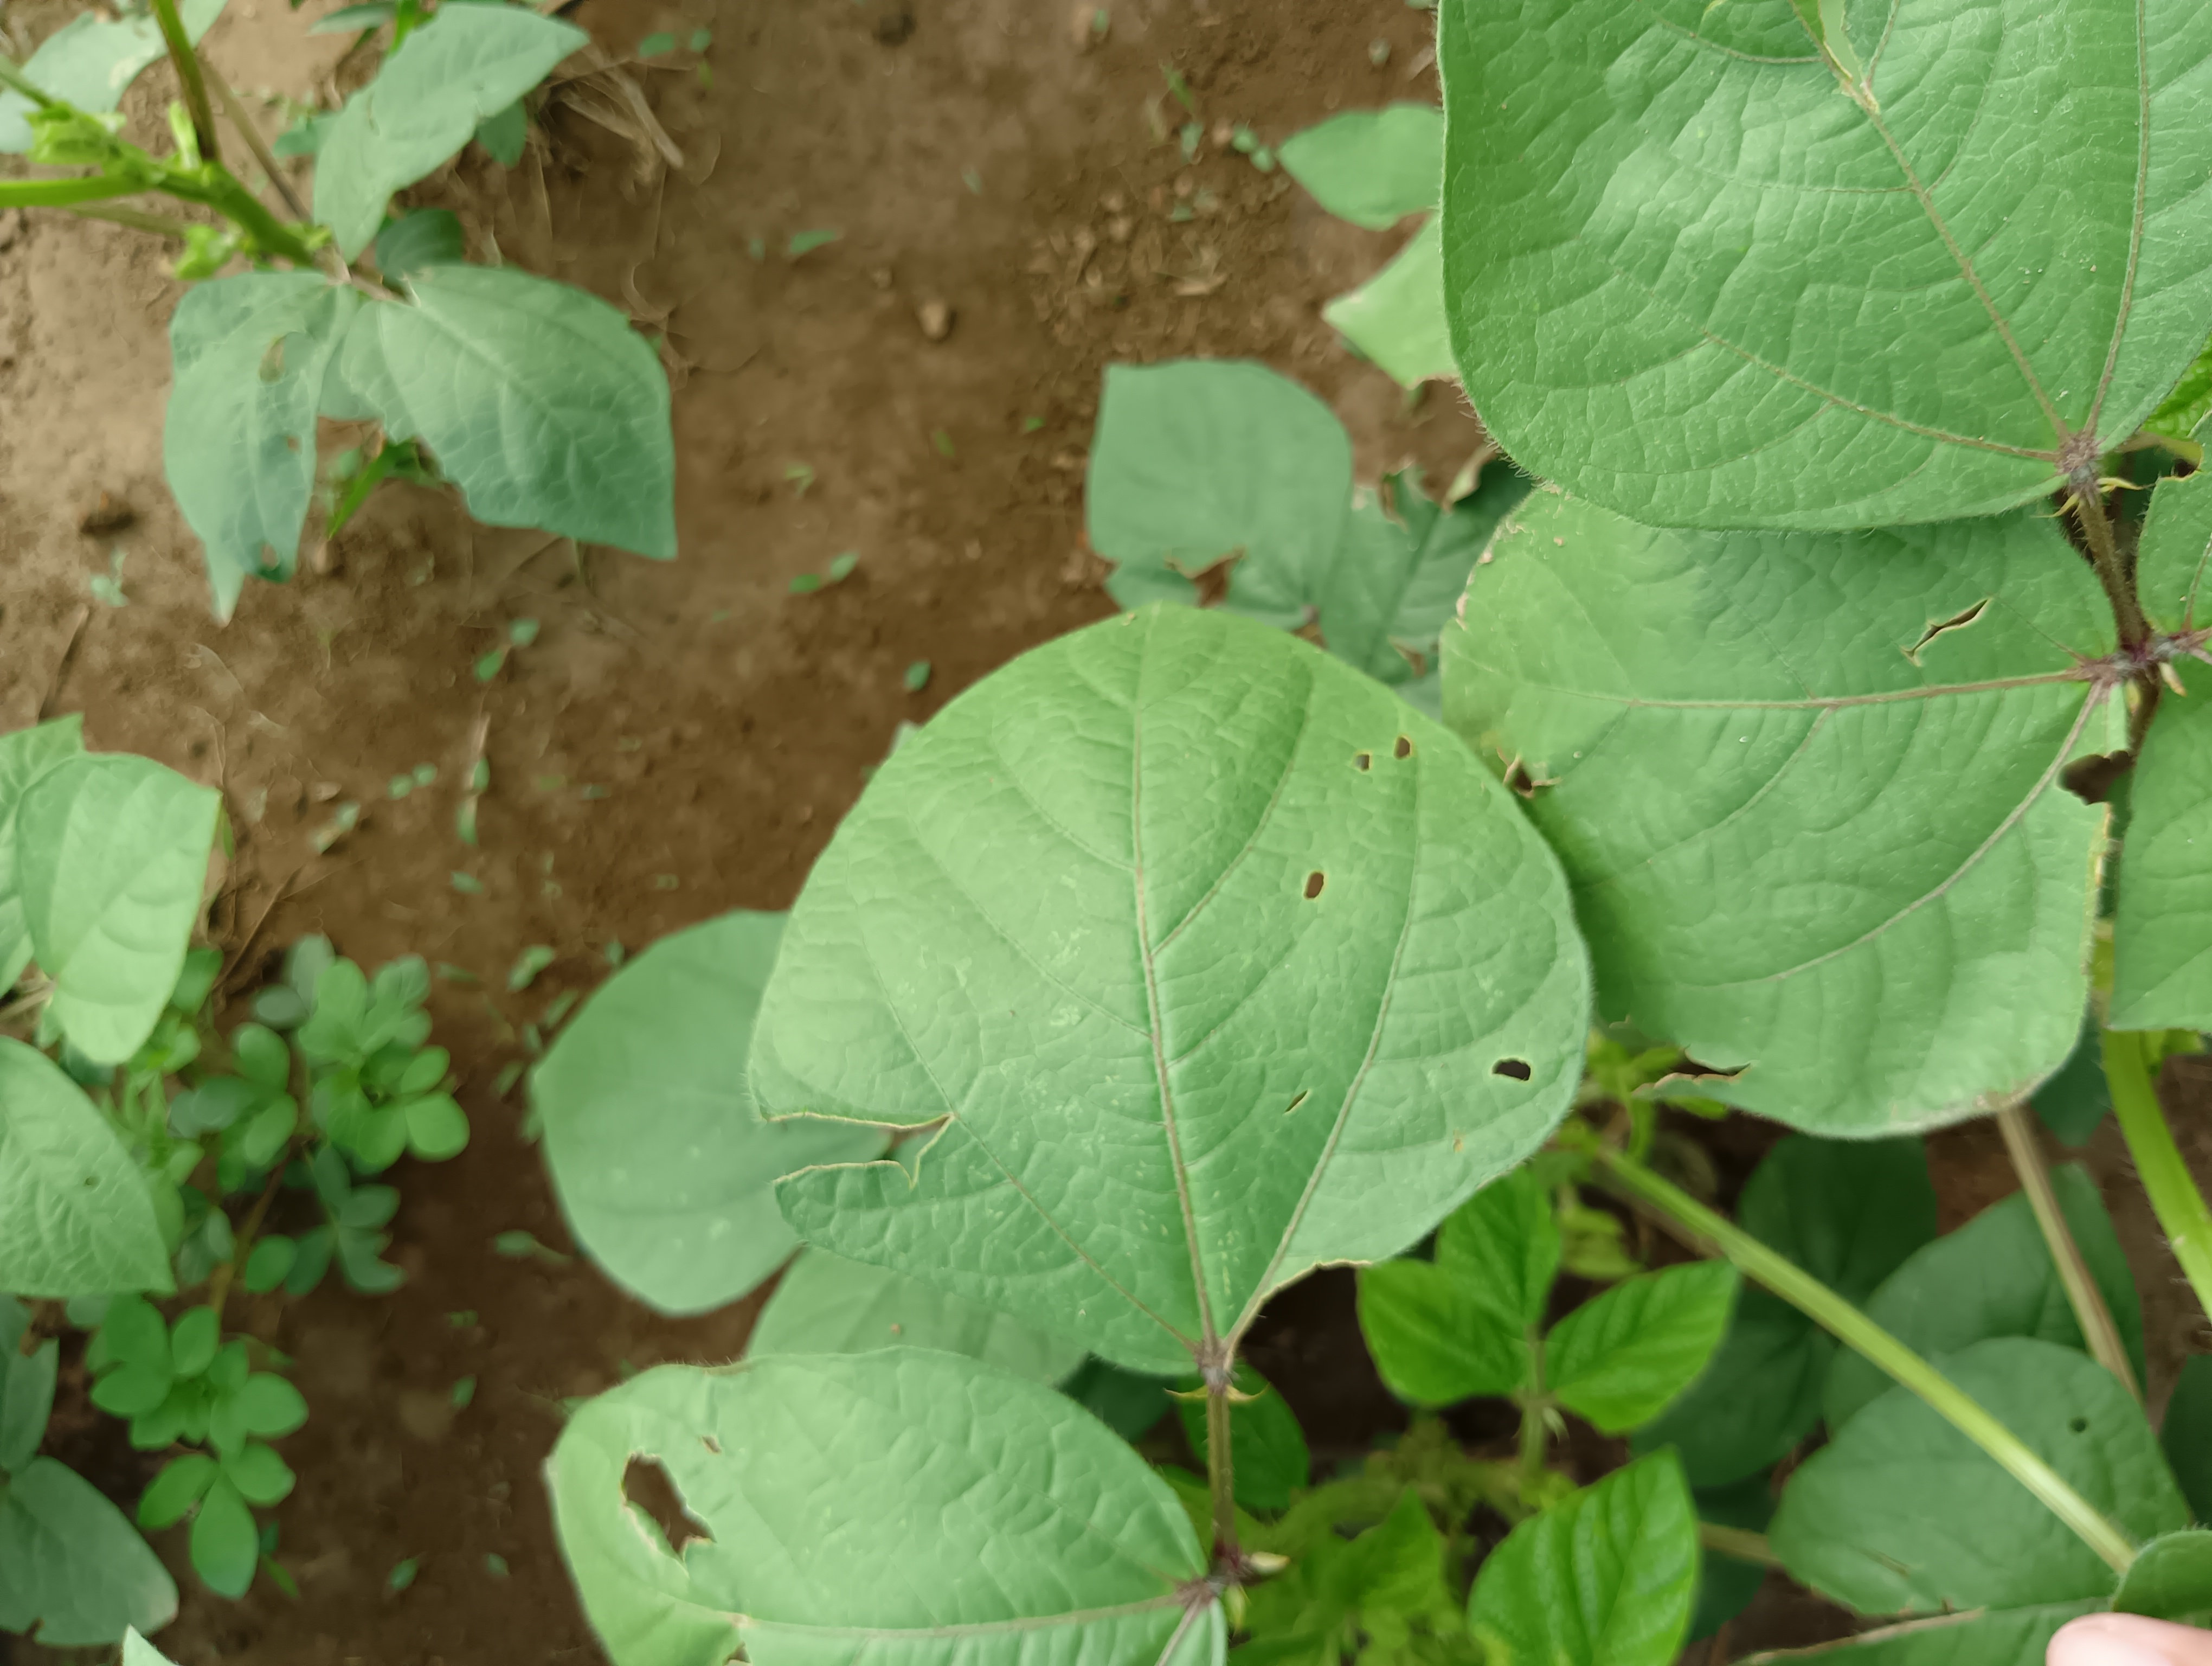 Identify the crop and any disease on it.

mungbean, healthy
